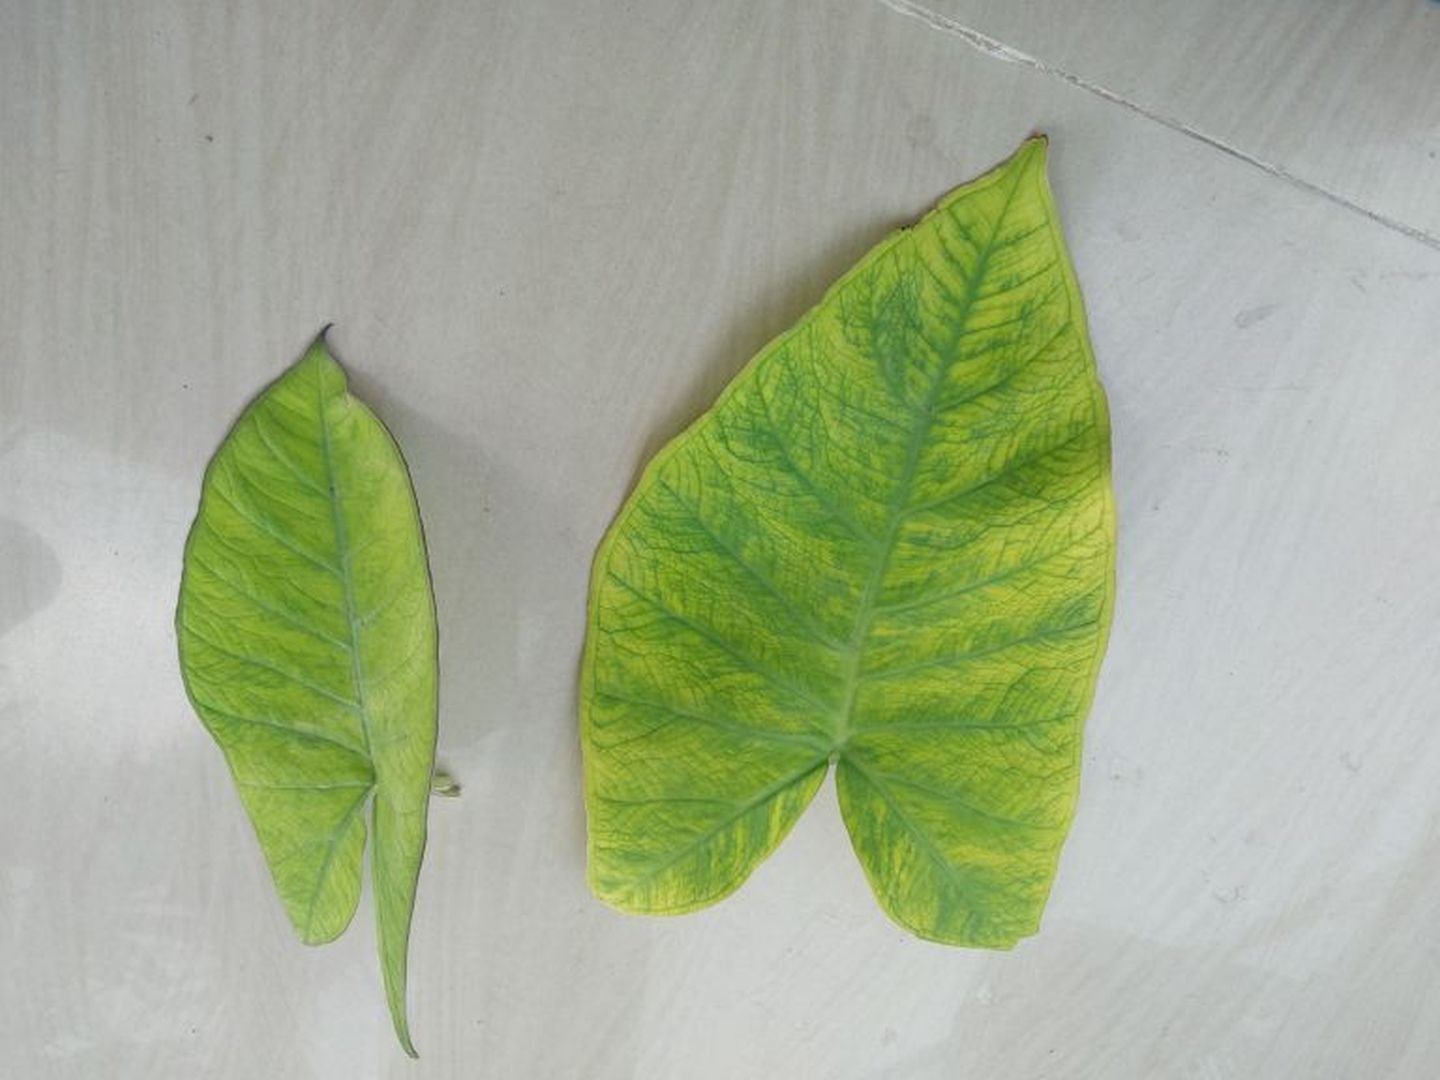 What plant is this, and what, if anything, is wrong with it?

taro, mosaic
